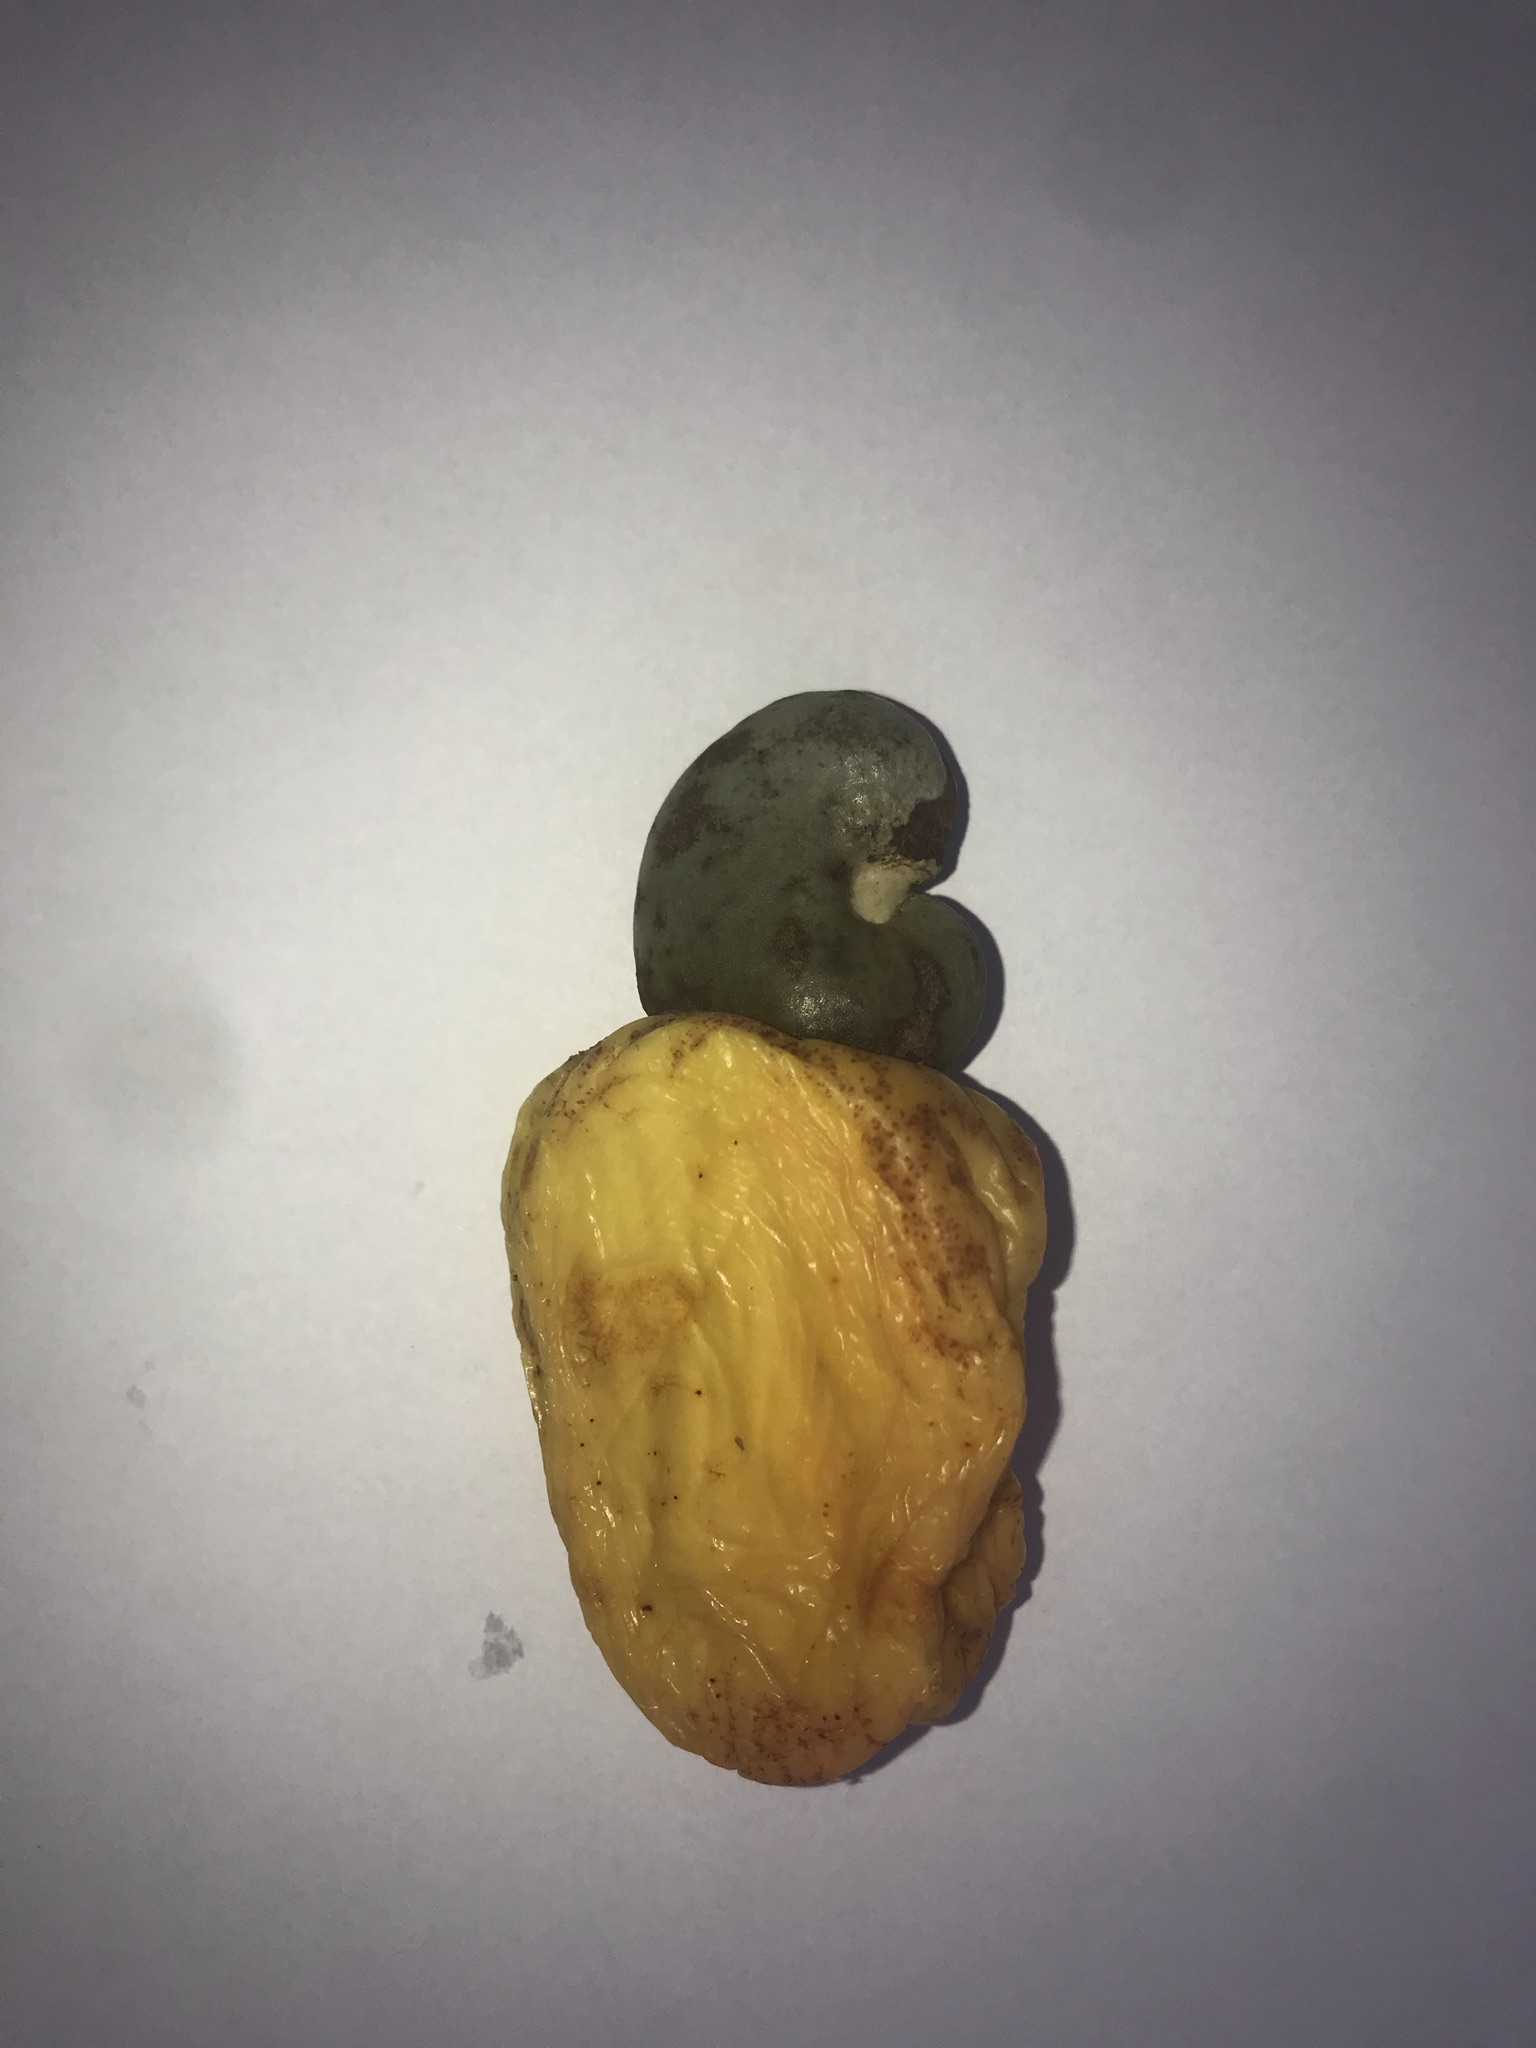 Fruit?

caju amarelo
